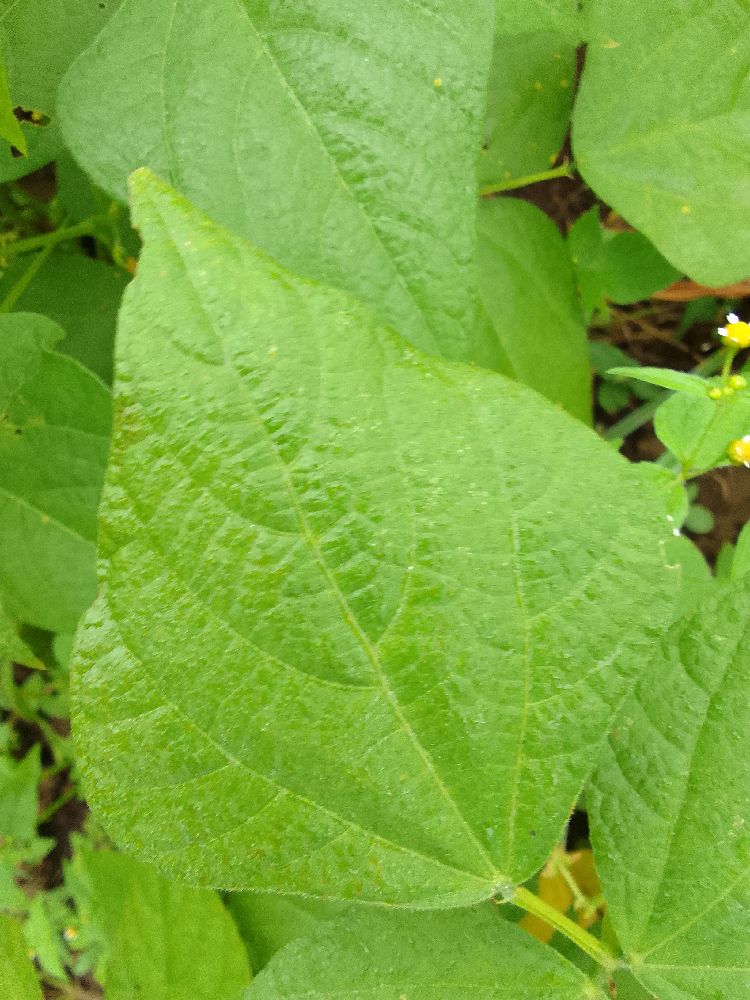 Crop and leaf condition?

common bean, healthy
